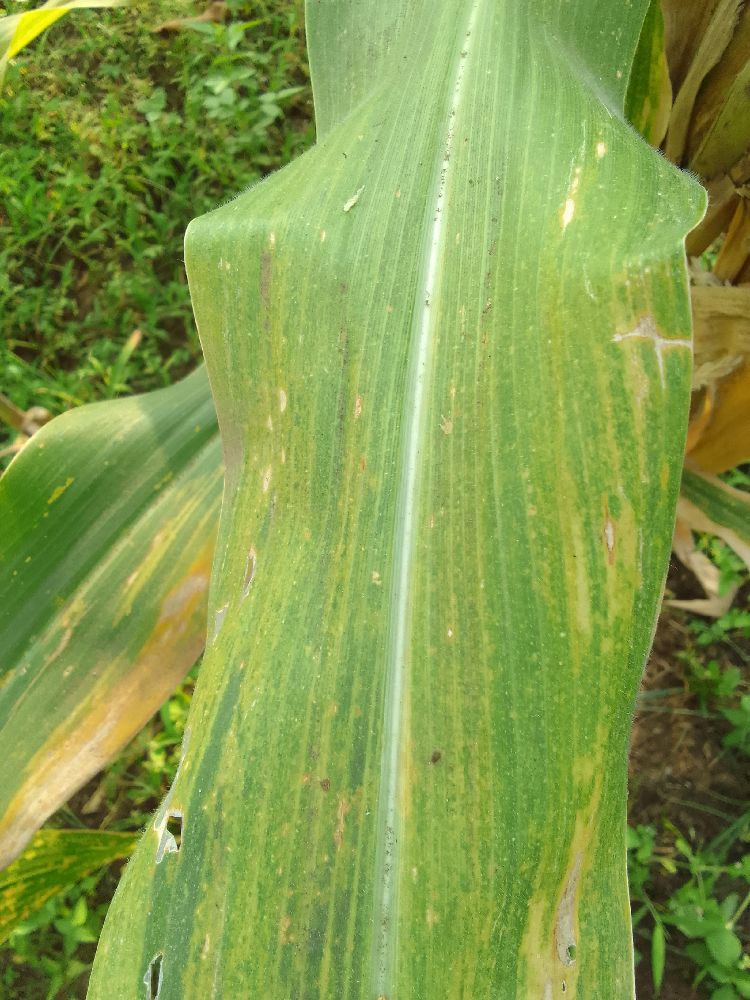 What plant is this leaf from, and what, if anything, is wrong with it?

maize, maize lethal necrosis
